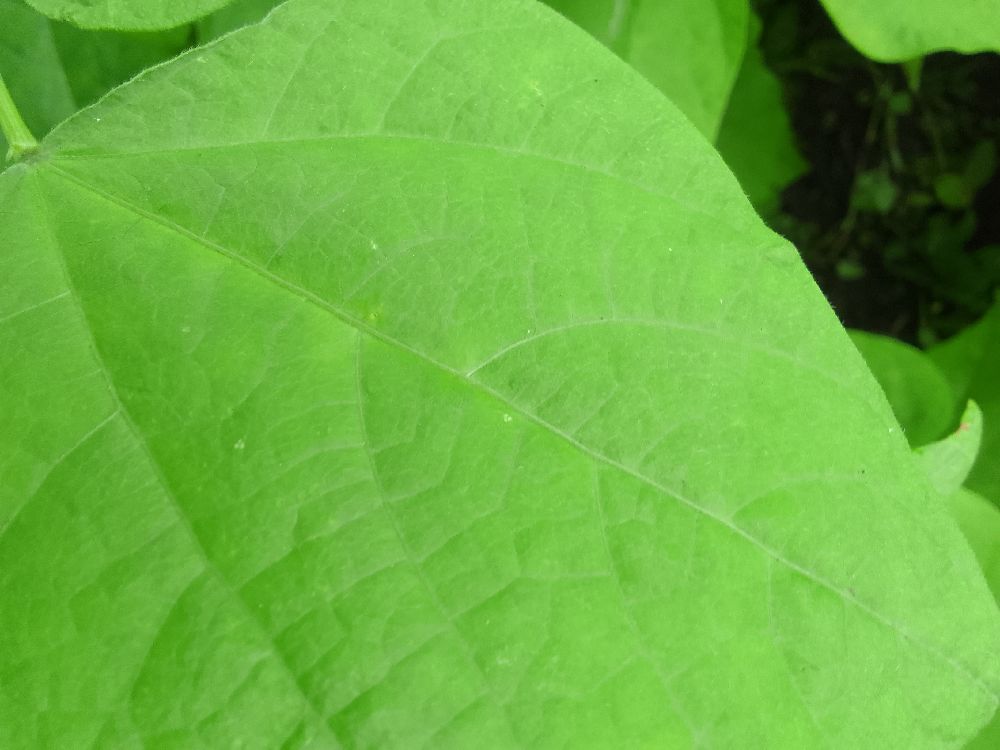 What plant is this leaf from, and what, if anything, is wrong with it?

common bean, healthy
